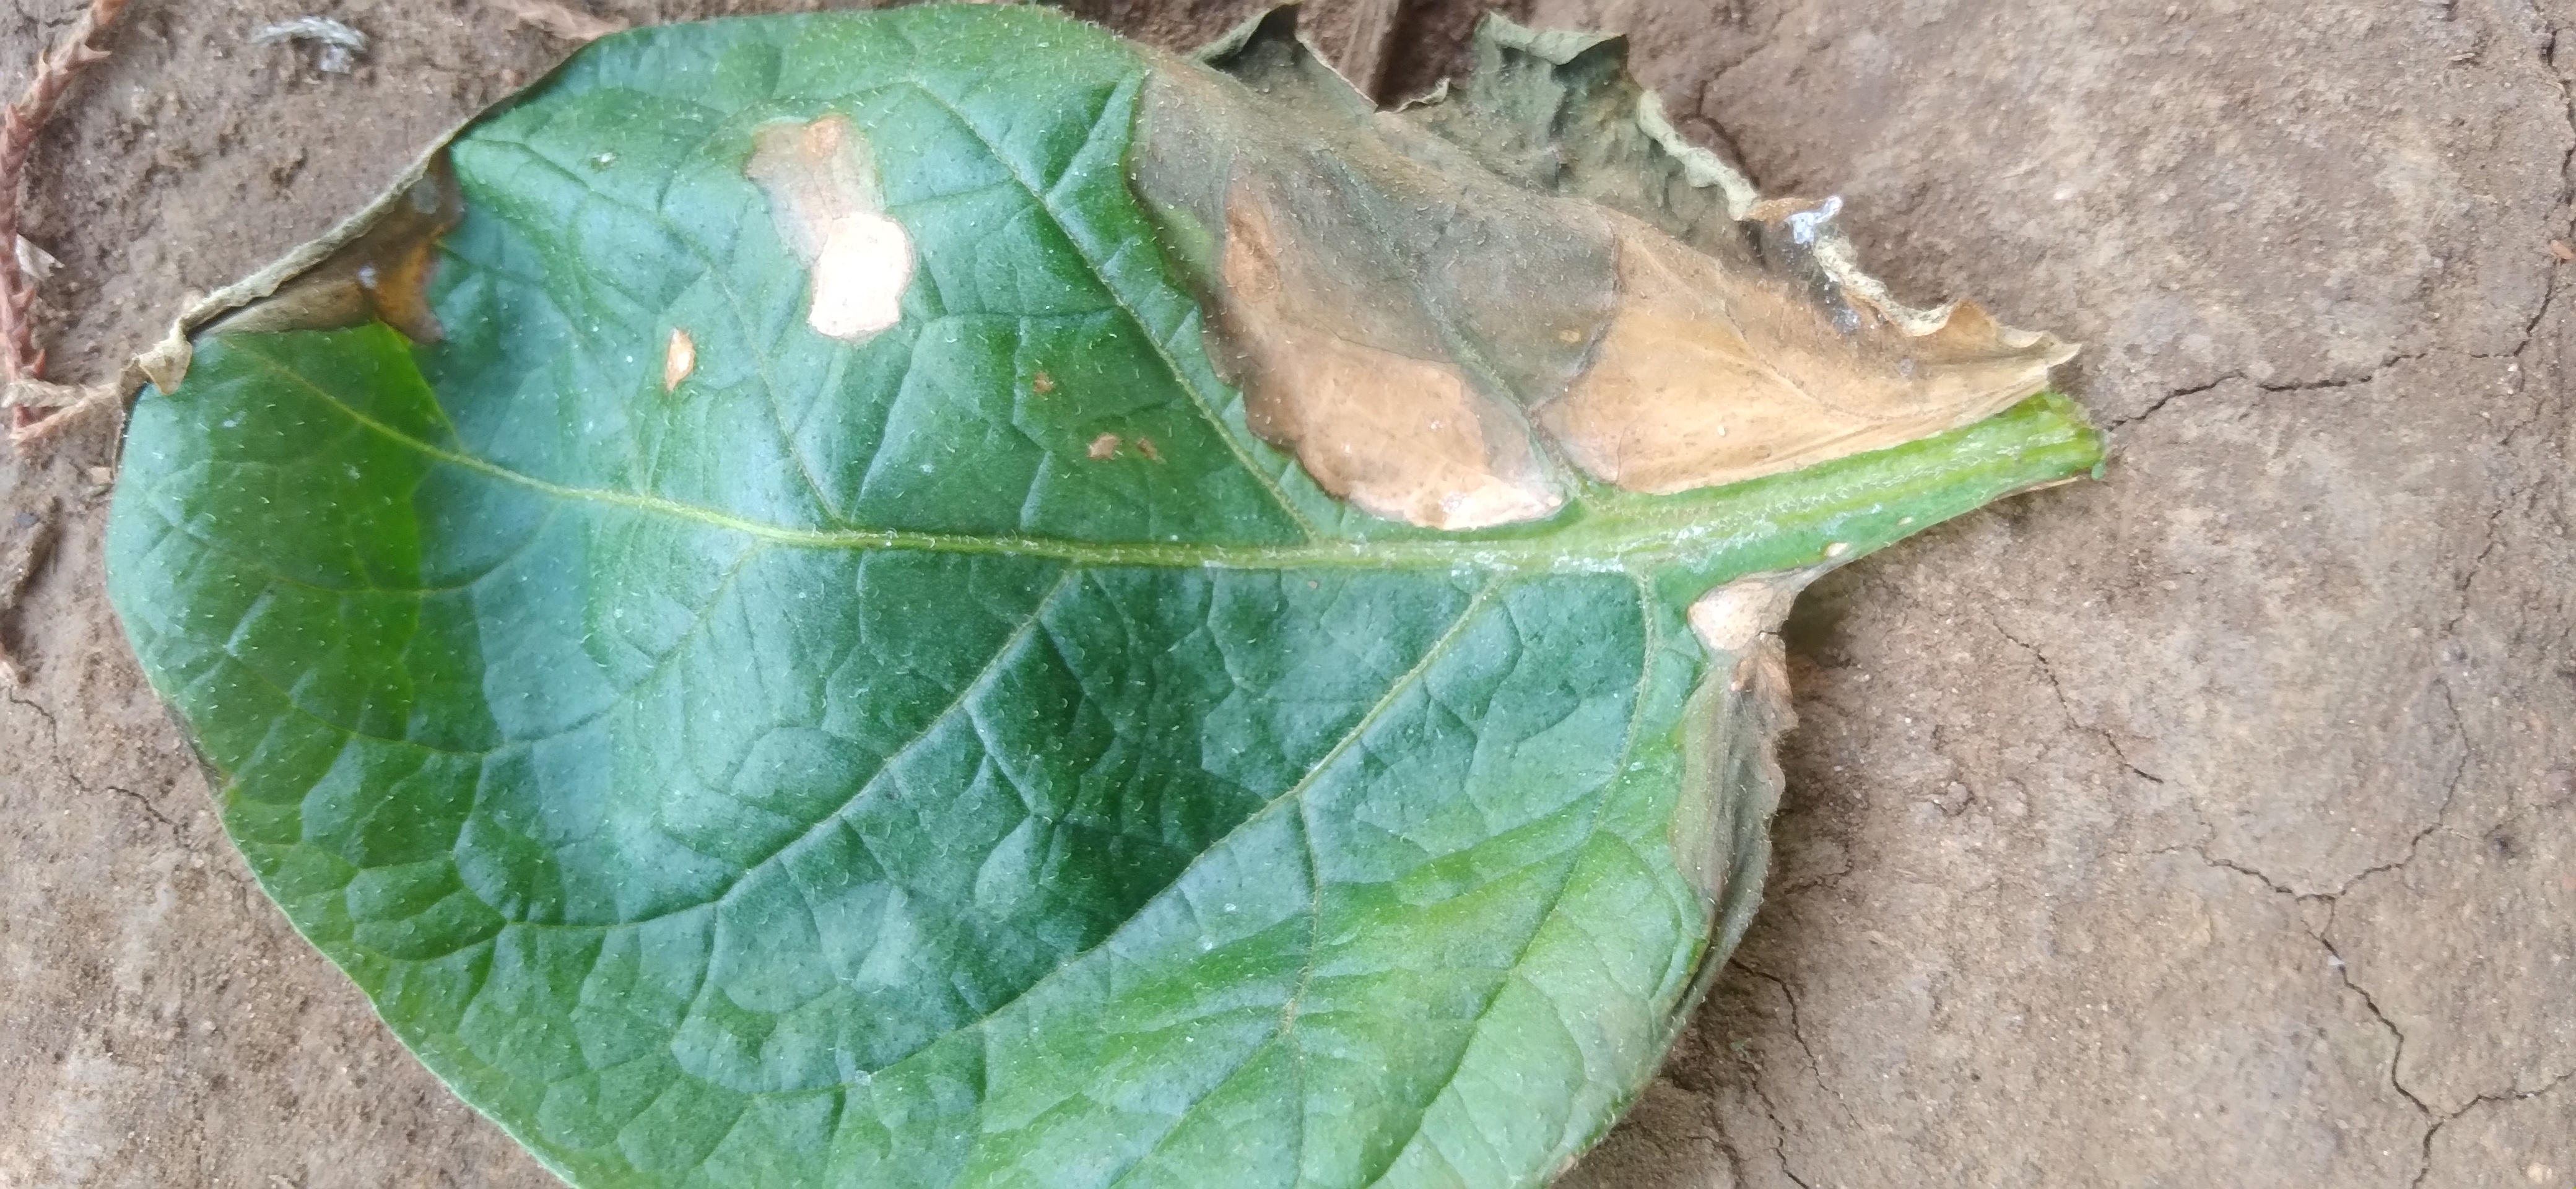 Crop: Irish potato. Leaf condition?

early blight
